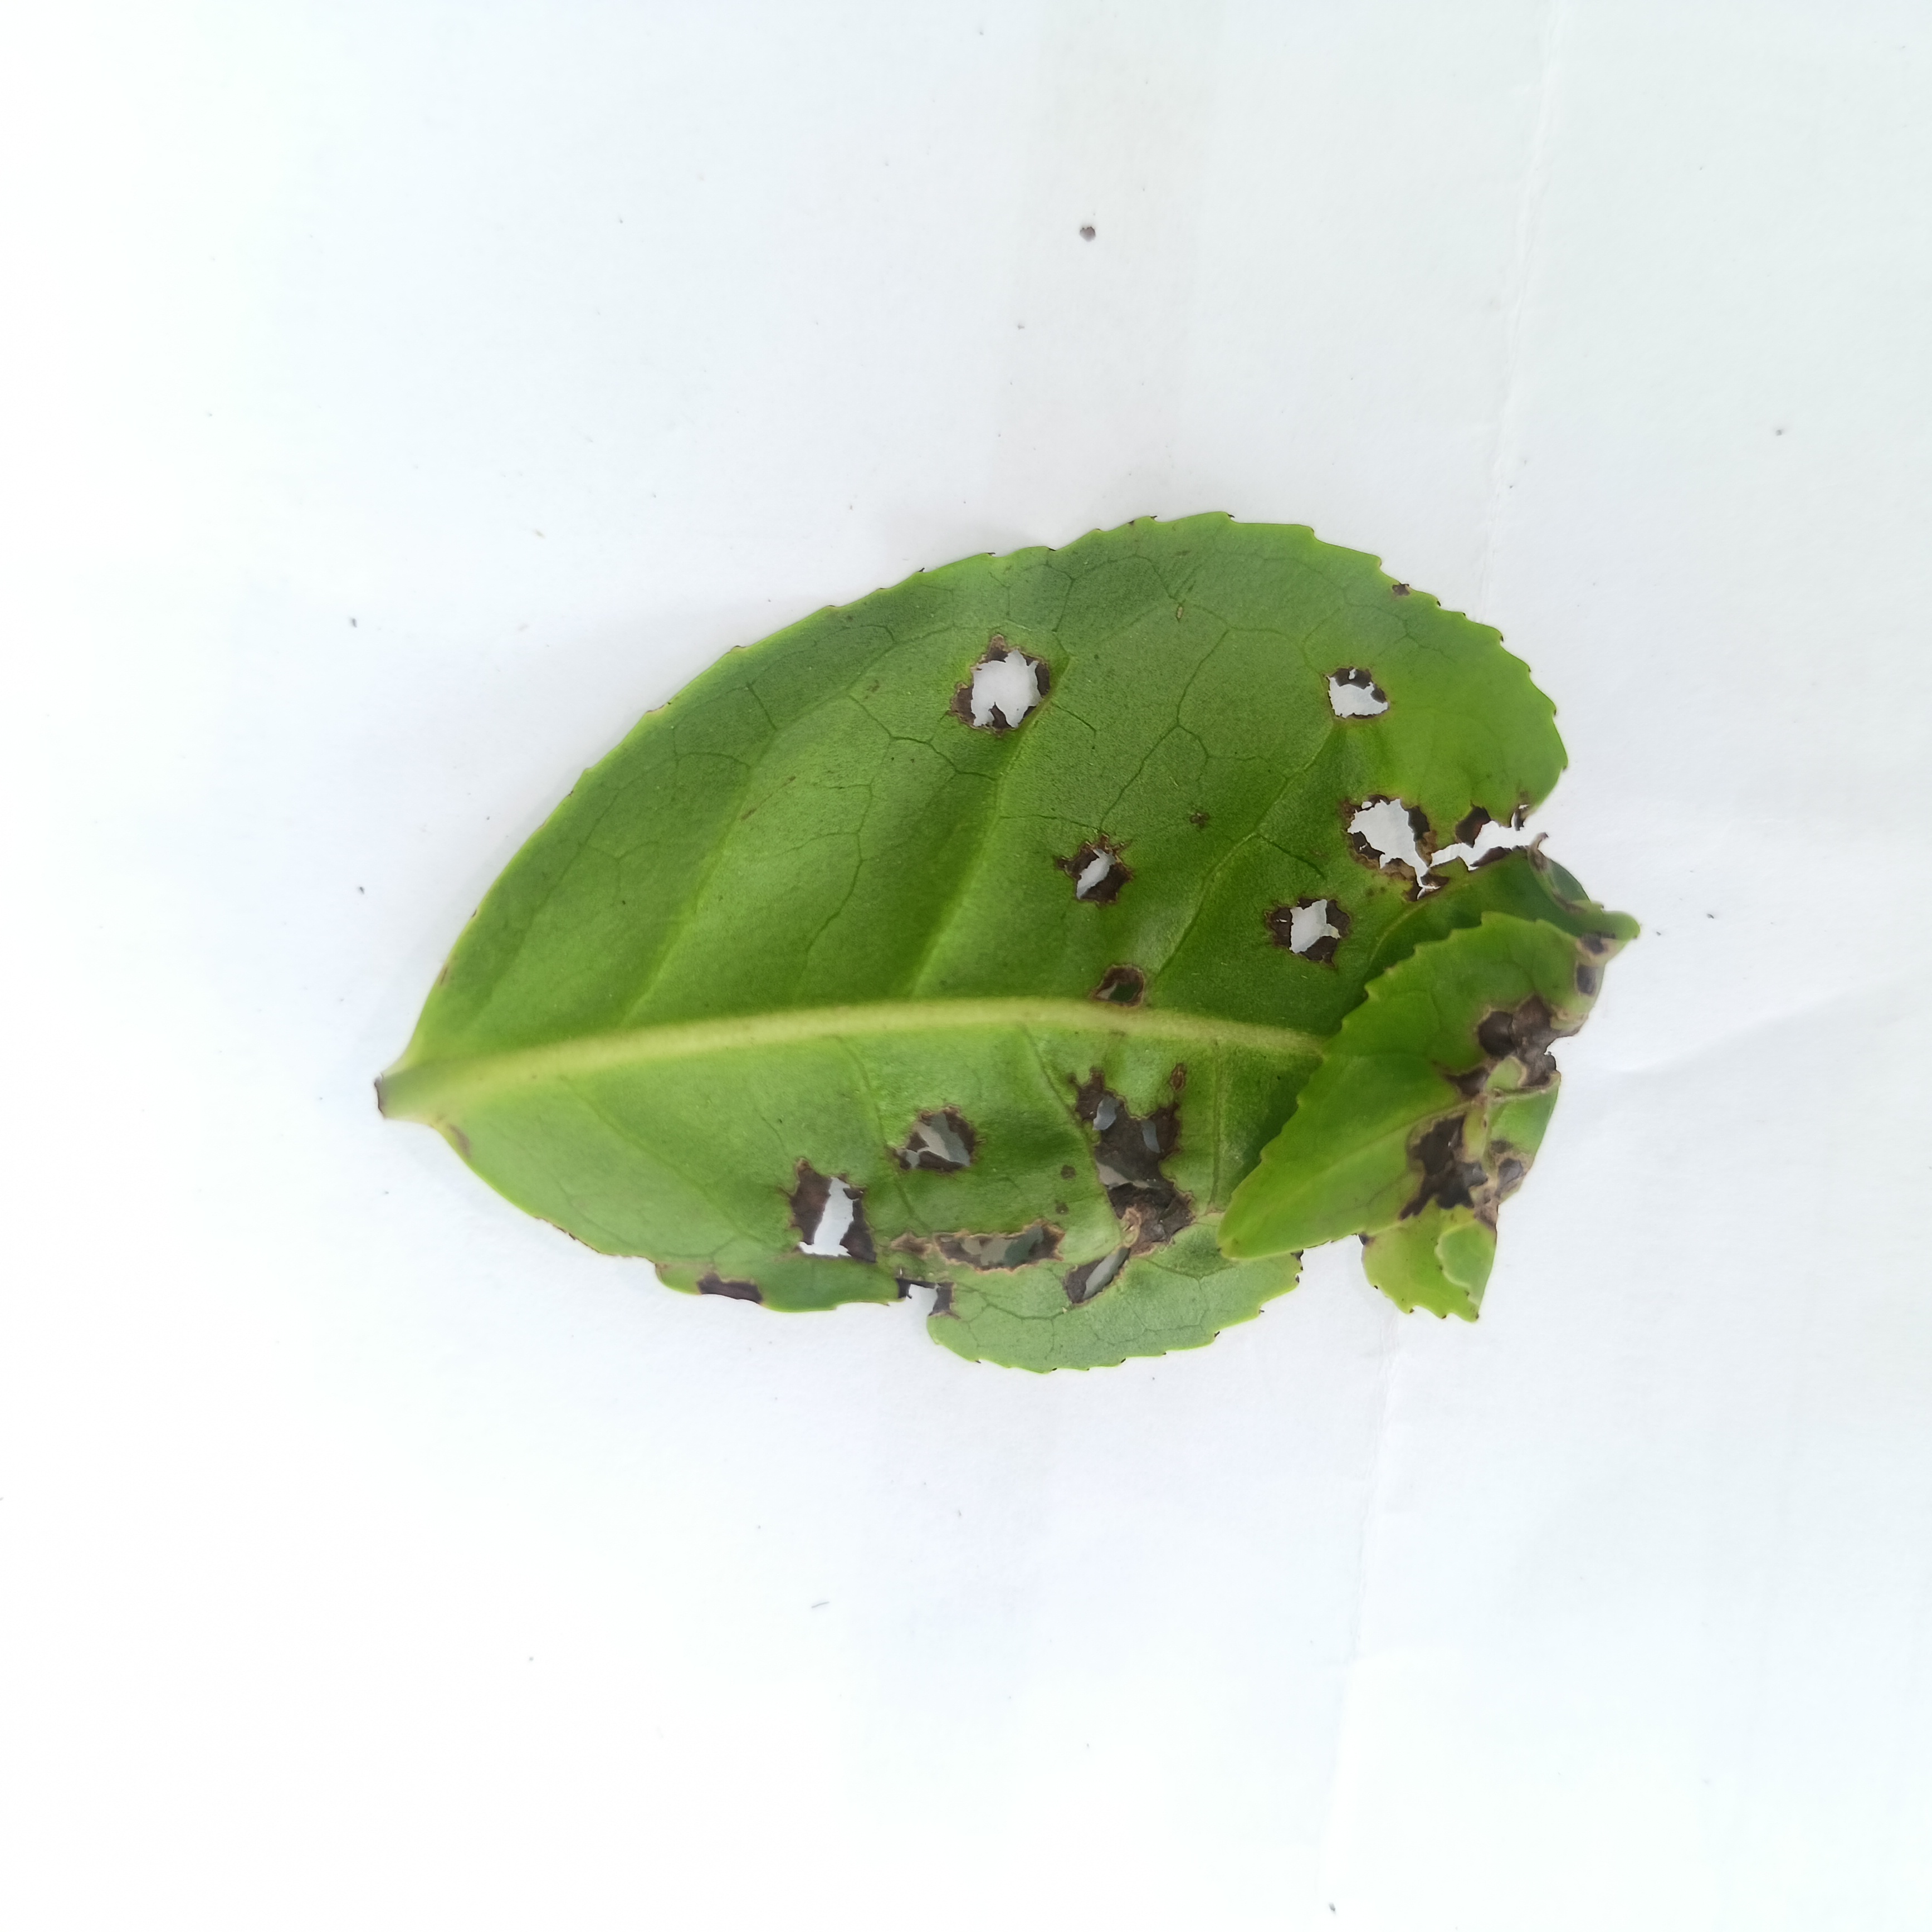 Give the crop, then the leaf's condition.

tea, helopeltis
